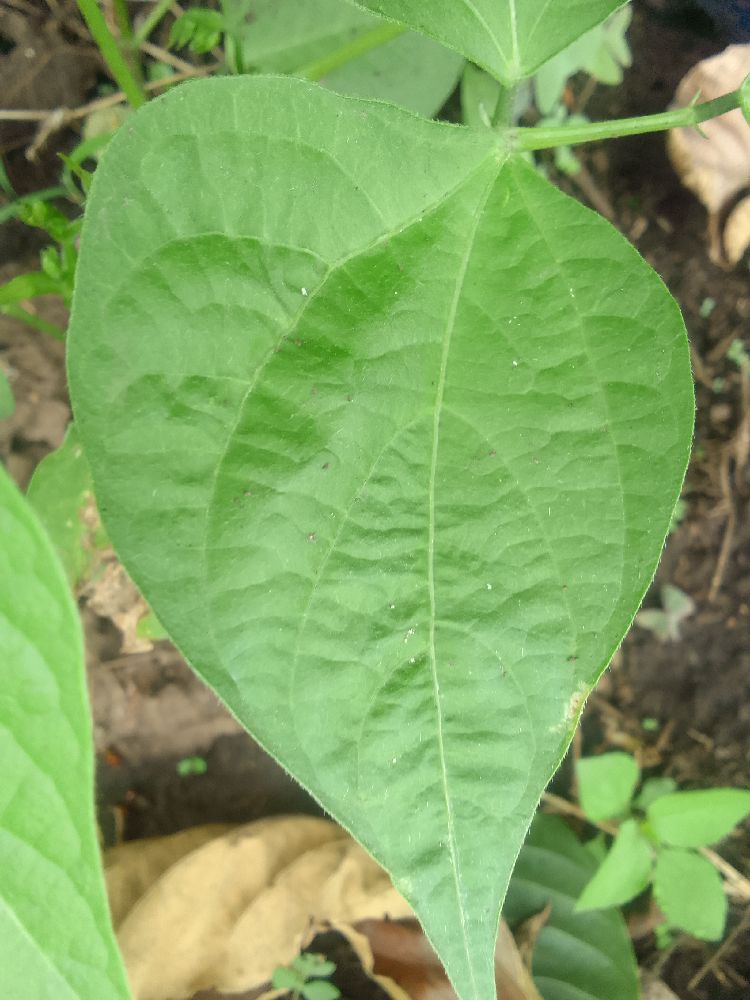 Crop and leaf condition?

common bean, healthy
